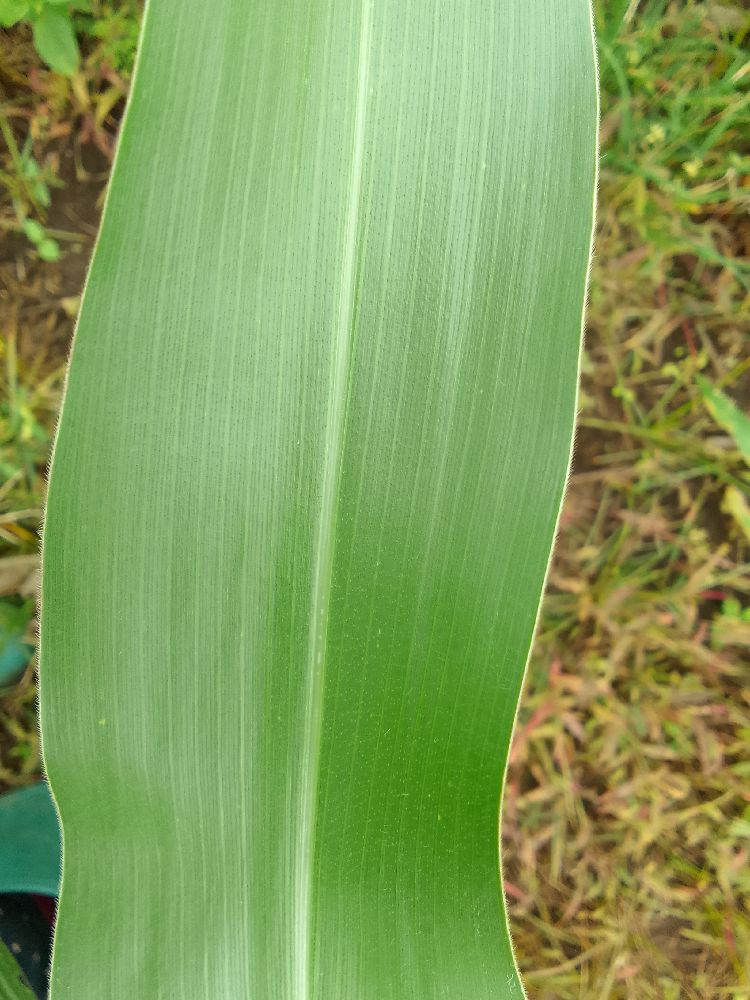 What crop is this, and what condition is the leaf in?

maize, healthy
